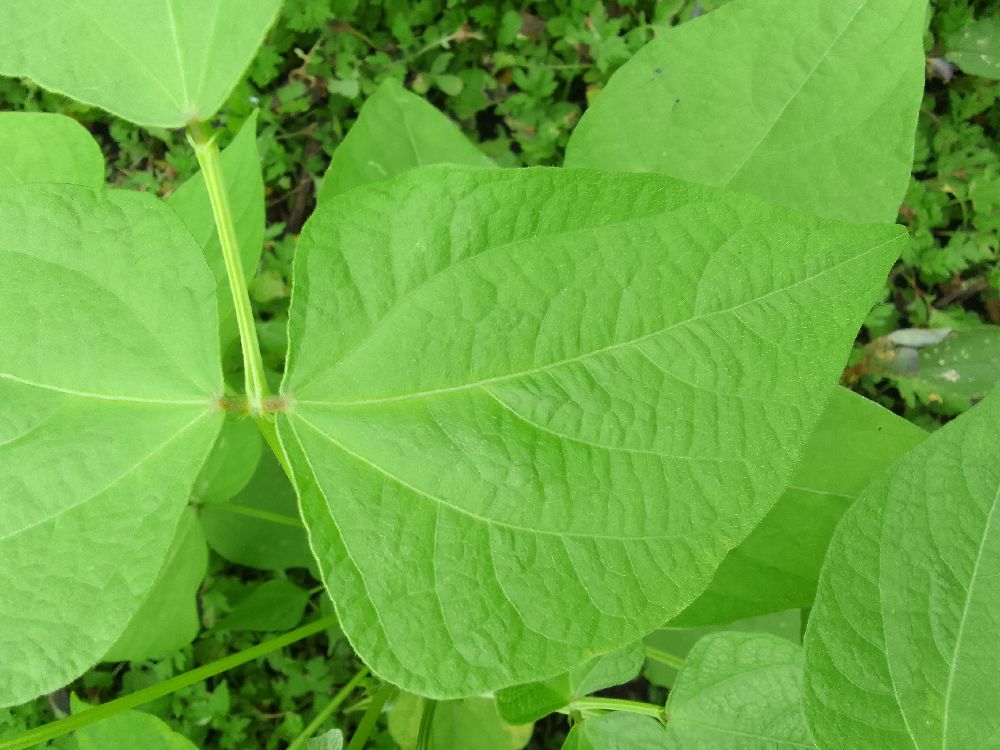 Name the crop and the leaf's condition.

common bean, healthy
